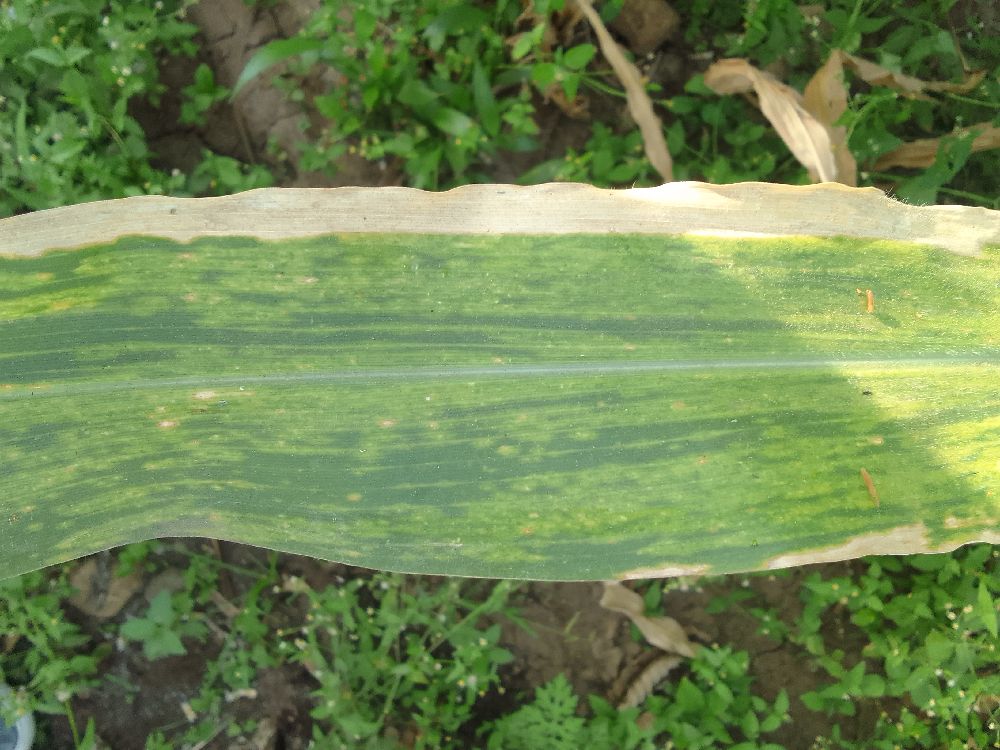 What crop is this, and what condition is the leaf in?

maize, maize lethal necrosis
